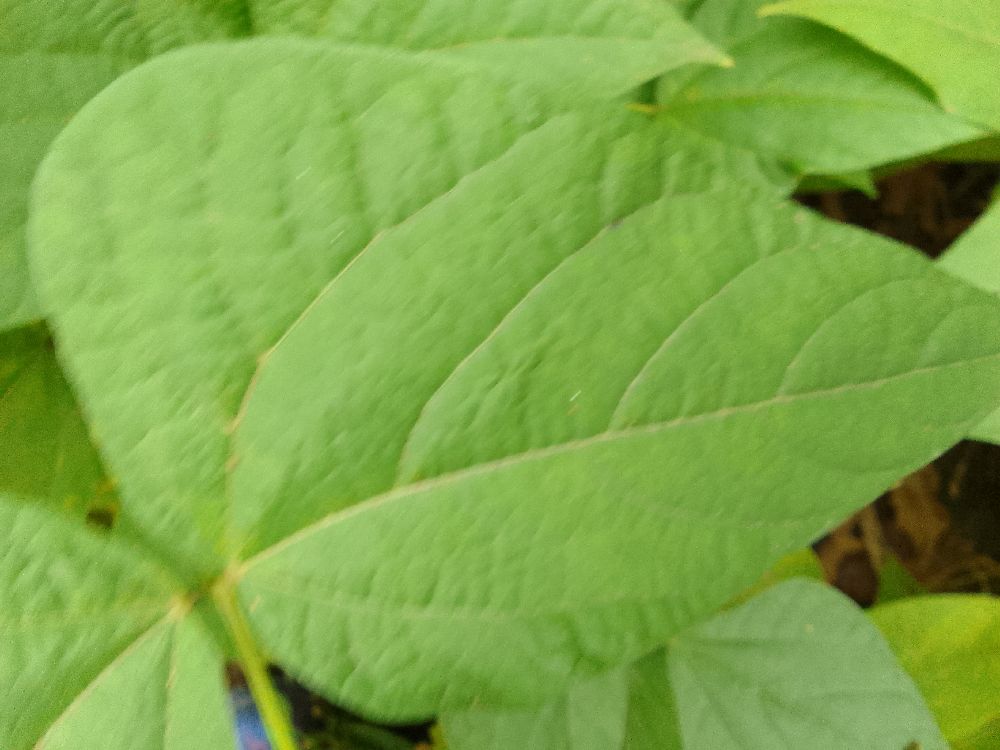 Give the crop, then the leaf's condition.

common bean, healthy
